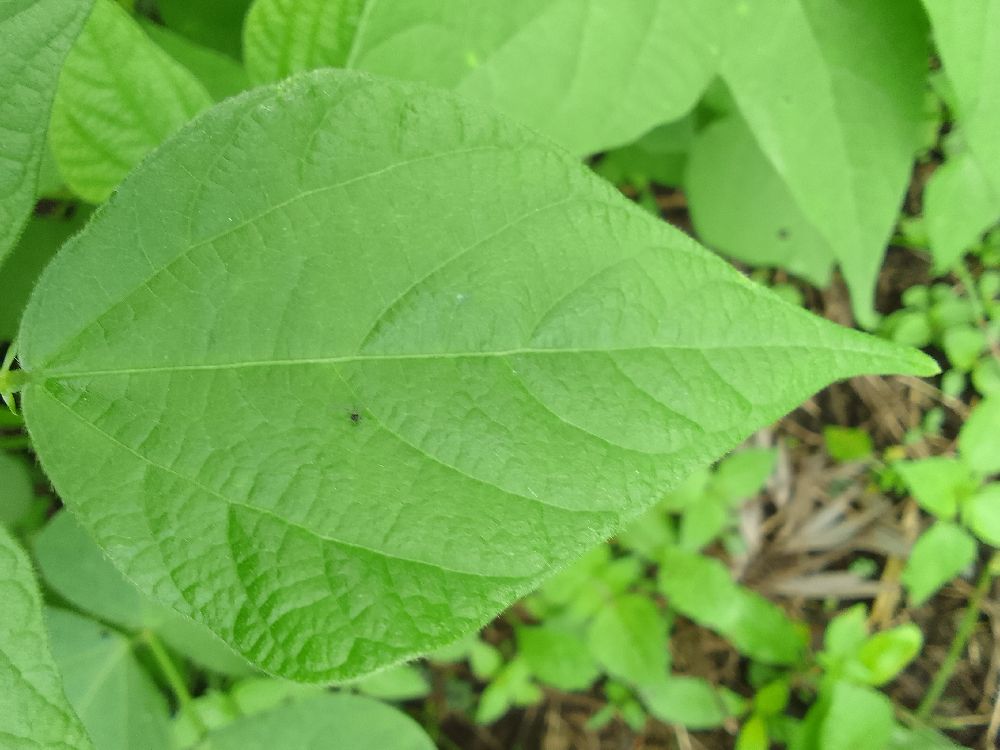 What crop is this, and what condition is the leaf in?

common bean, healthy
